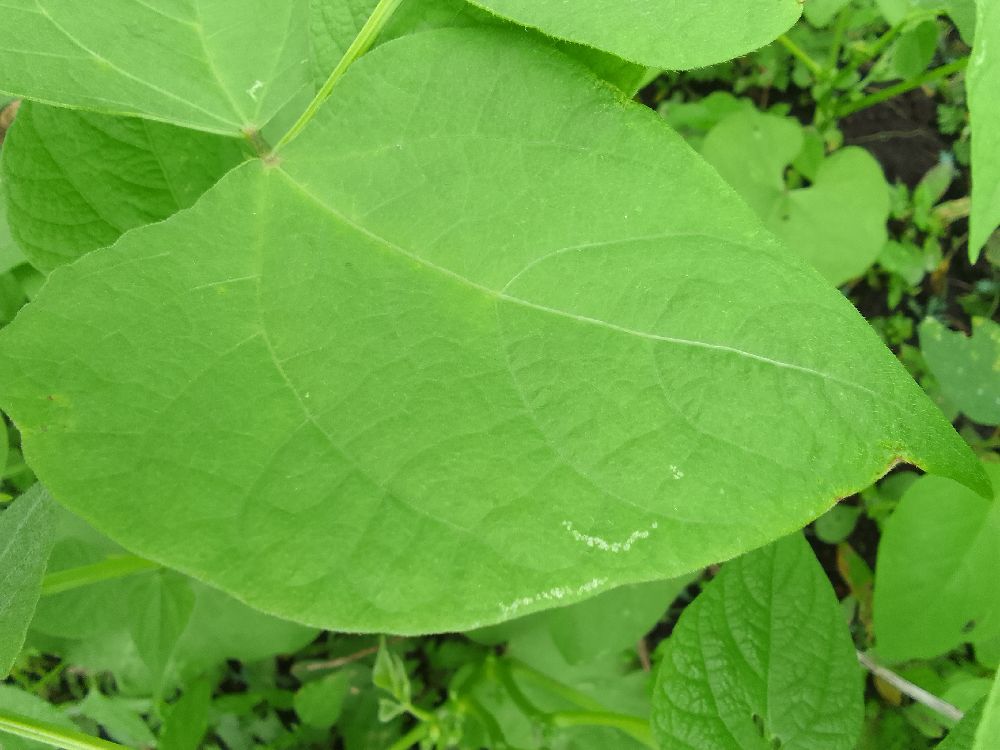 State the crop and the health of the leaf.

common bean, healthy
